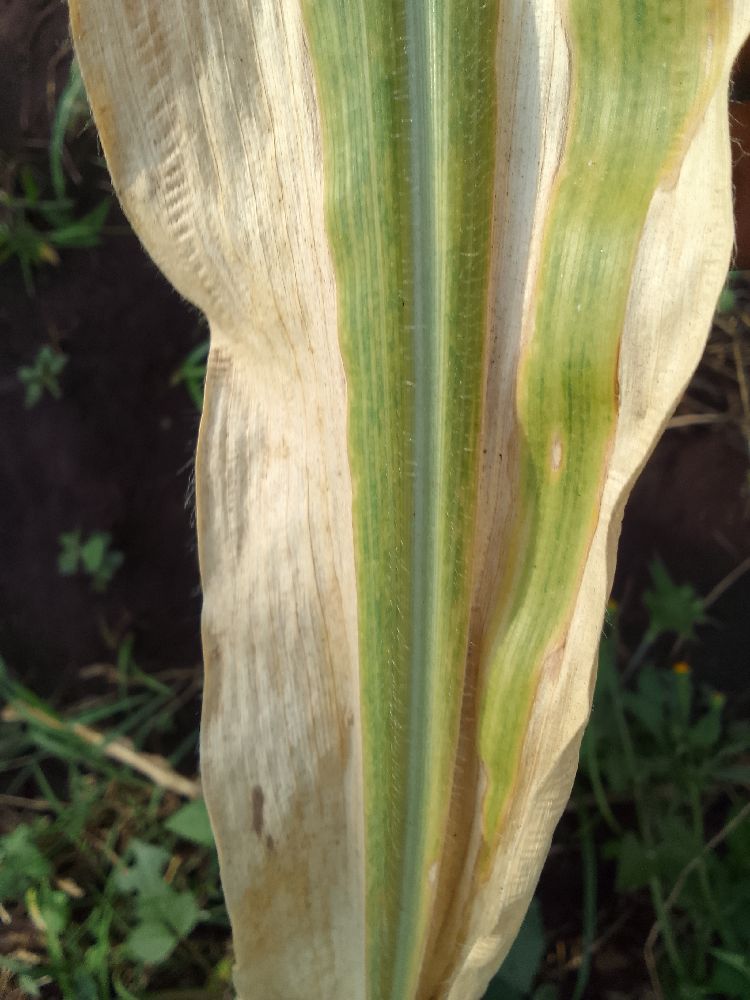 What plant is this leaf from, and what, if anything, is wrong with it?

maize, maize lethal necrosis
